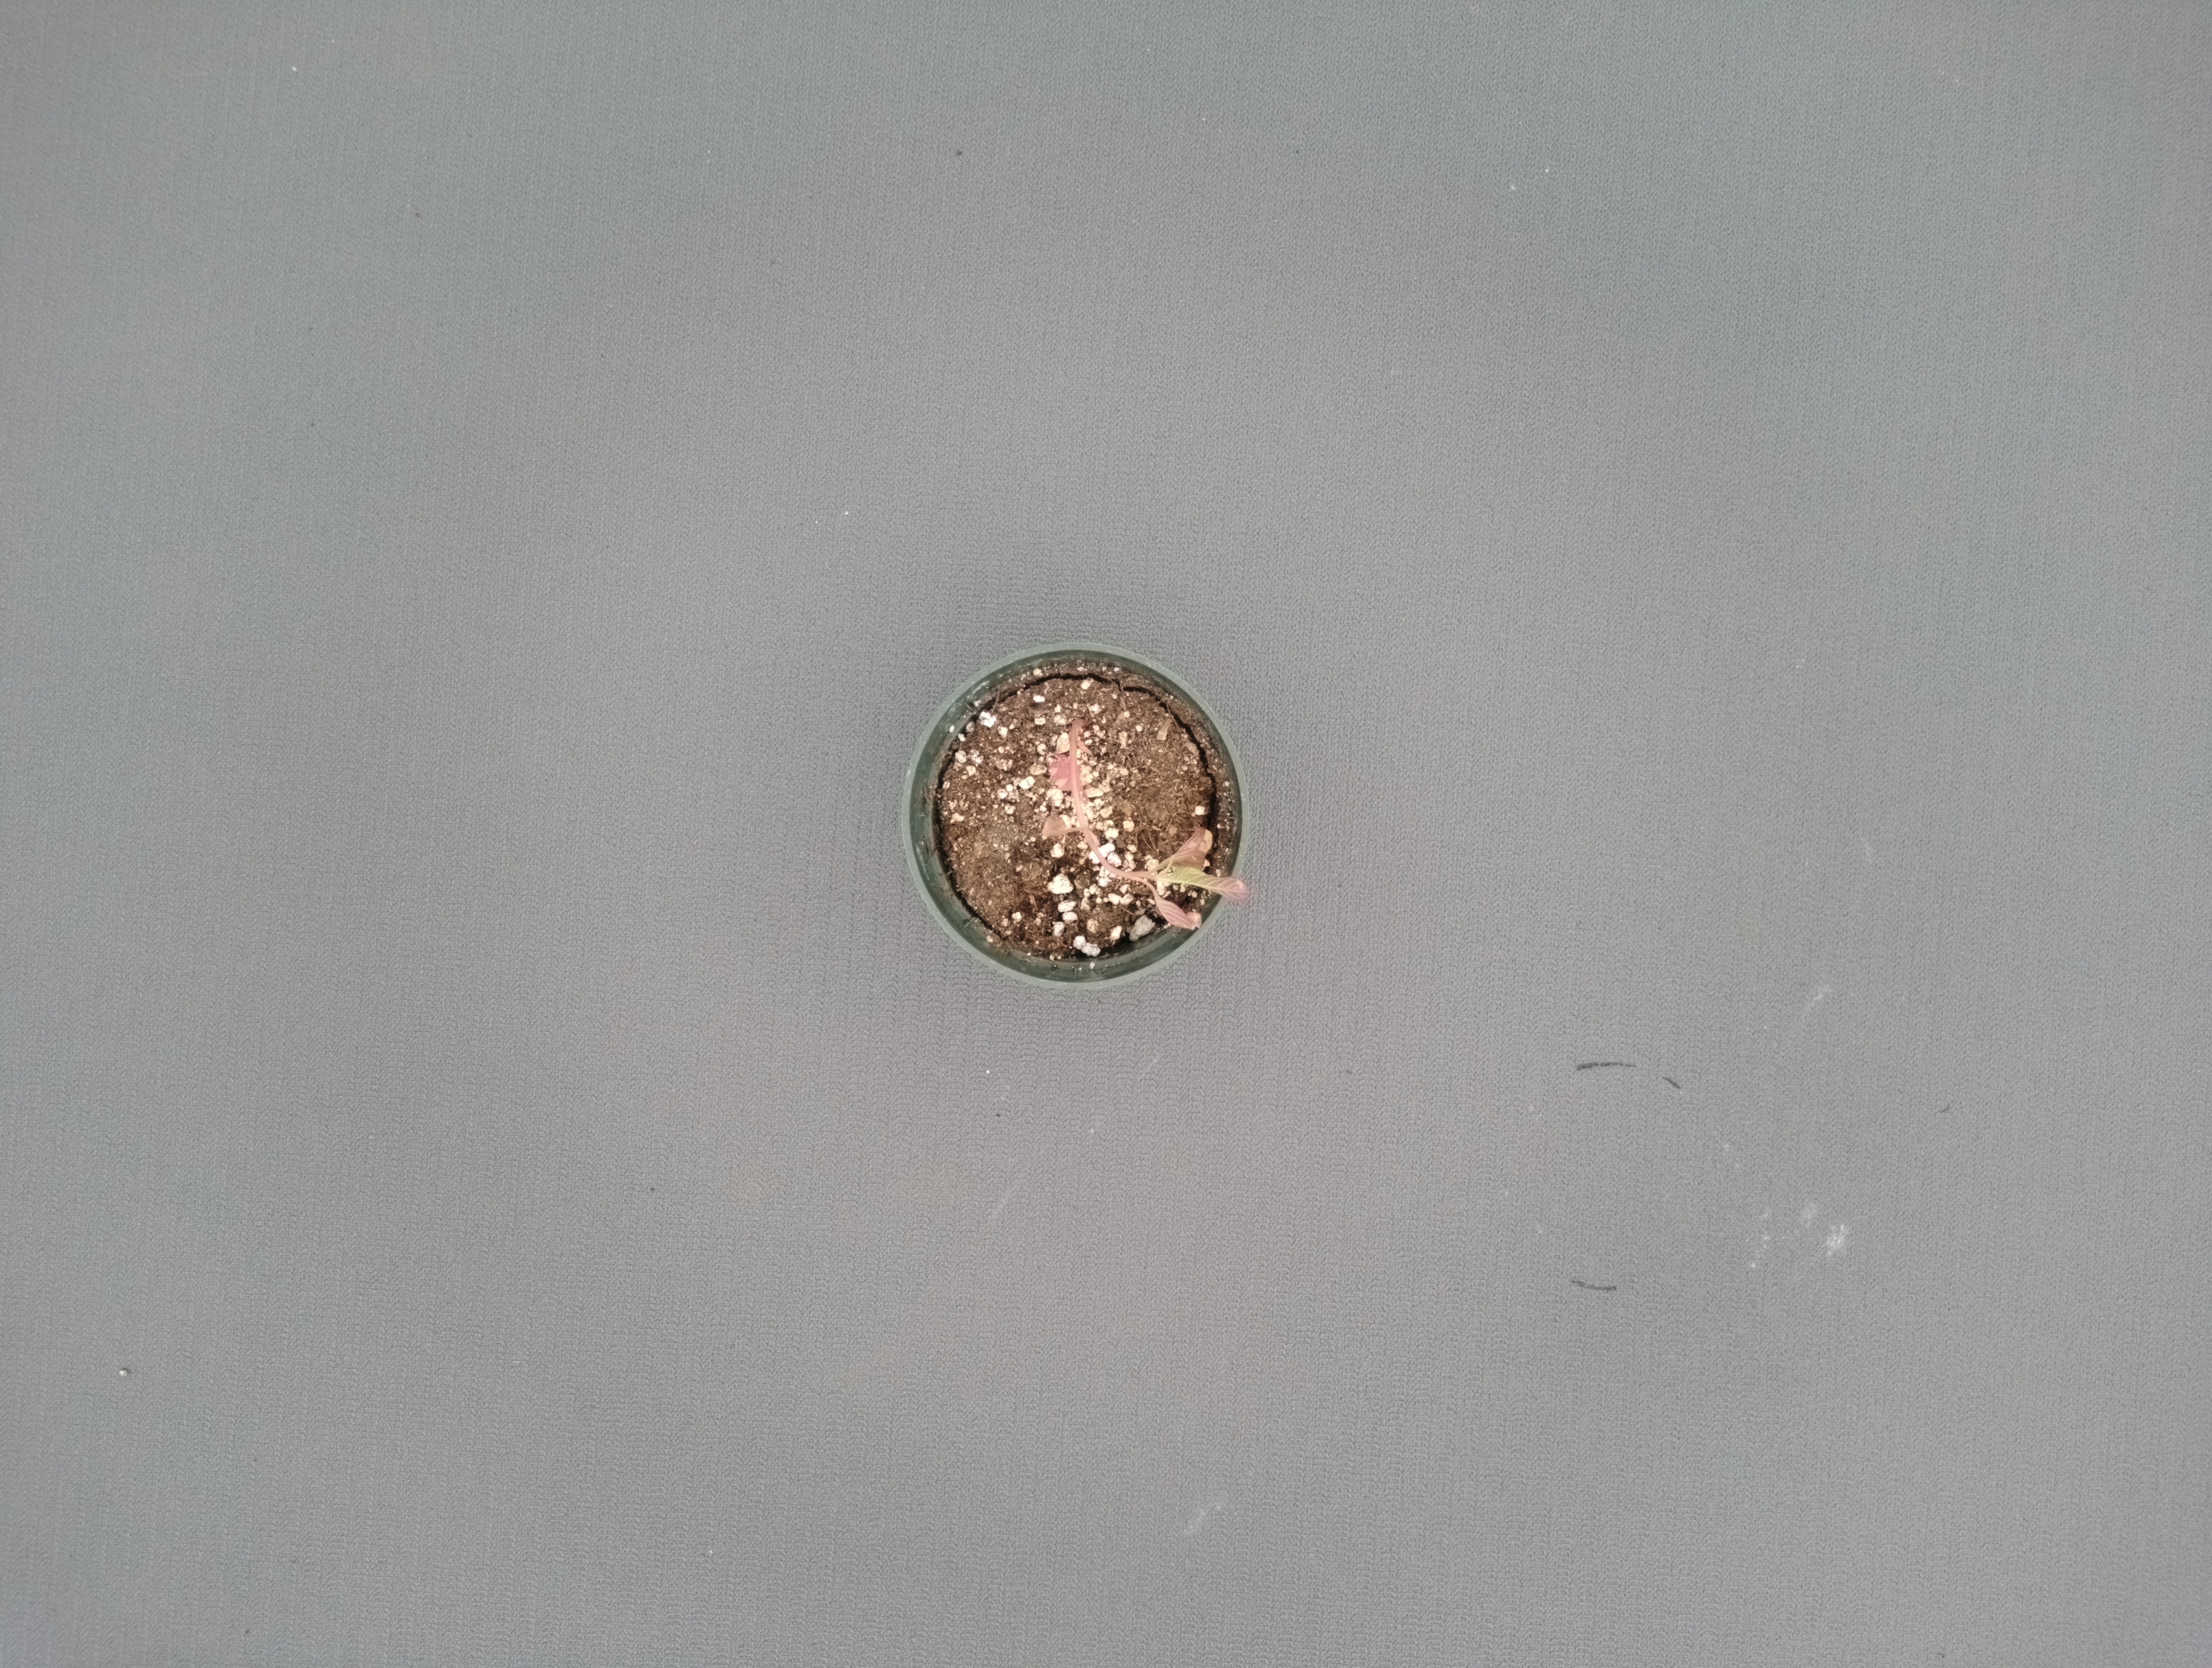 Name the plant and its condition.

waterhemp, epinasty
